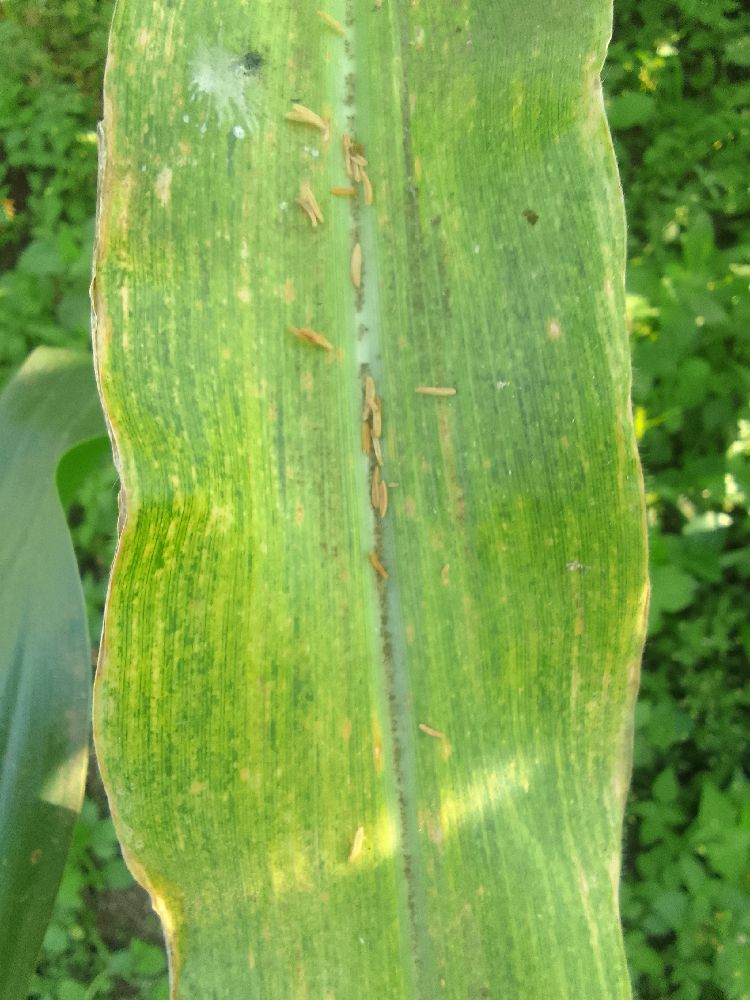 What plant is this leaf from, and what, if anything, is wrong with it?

maize, maize lethal necrosis
